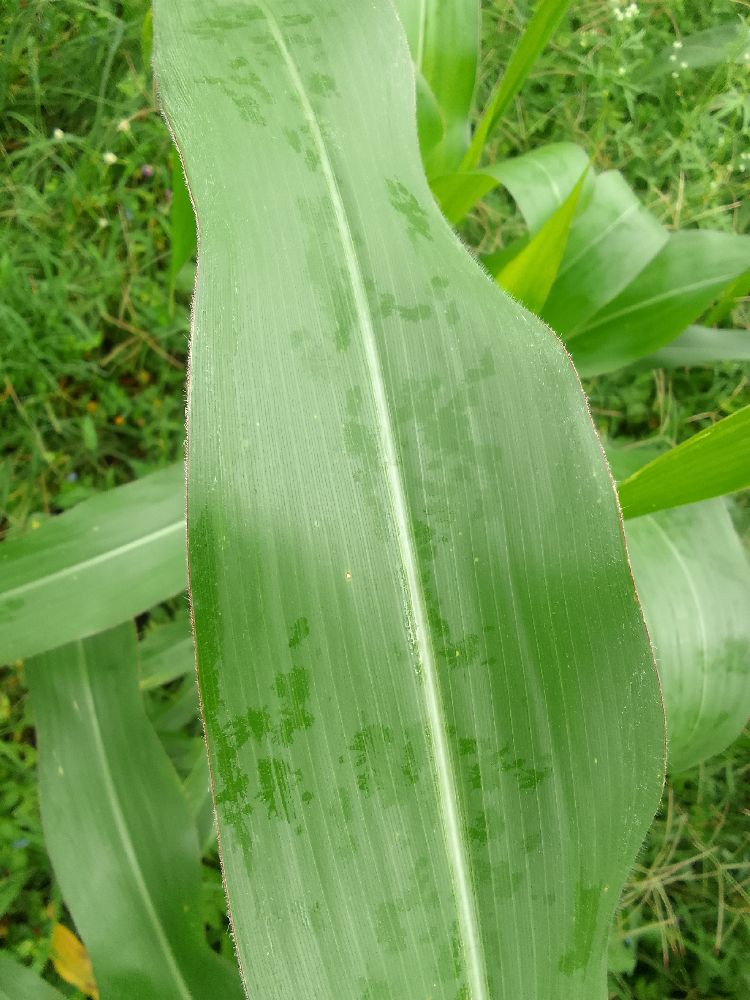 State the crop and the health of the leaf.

maize, healthy
